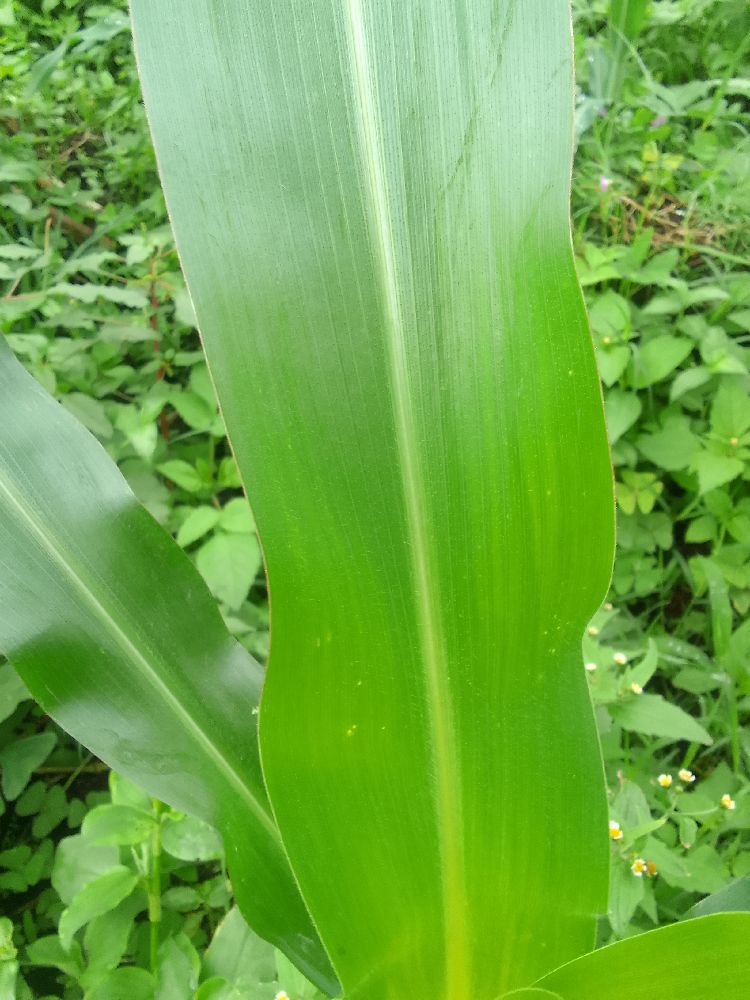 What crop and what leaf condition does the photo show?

maize, healthy
